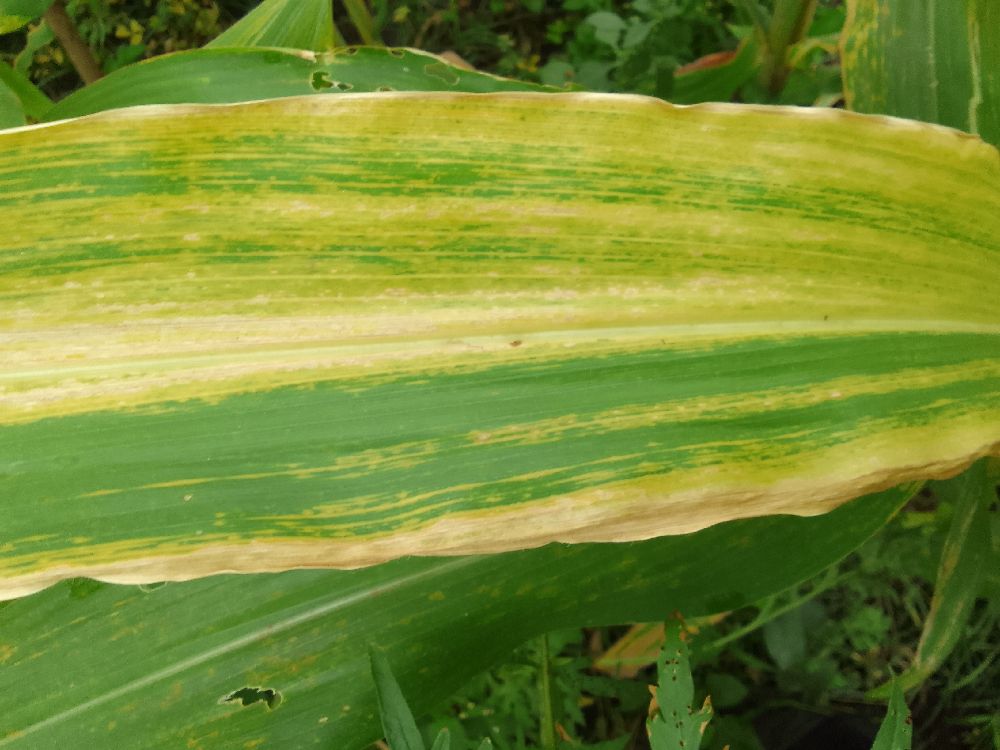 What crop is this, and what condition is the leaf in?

maize, maize lethal necrosis
